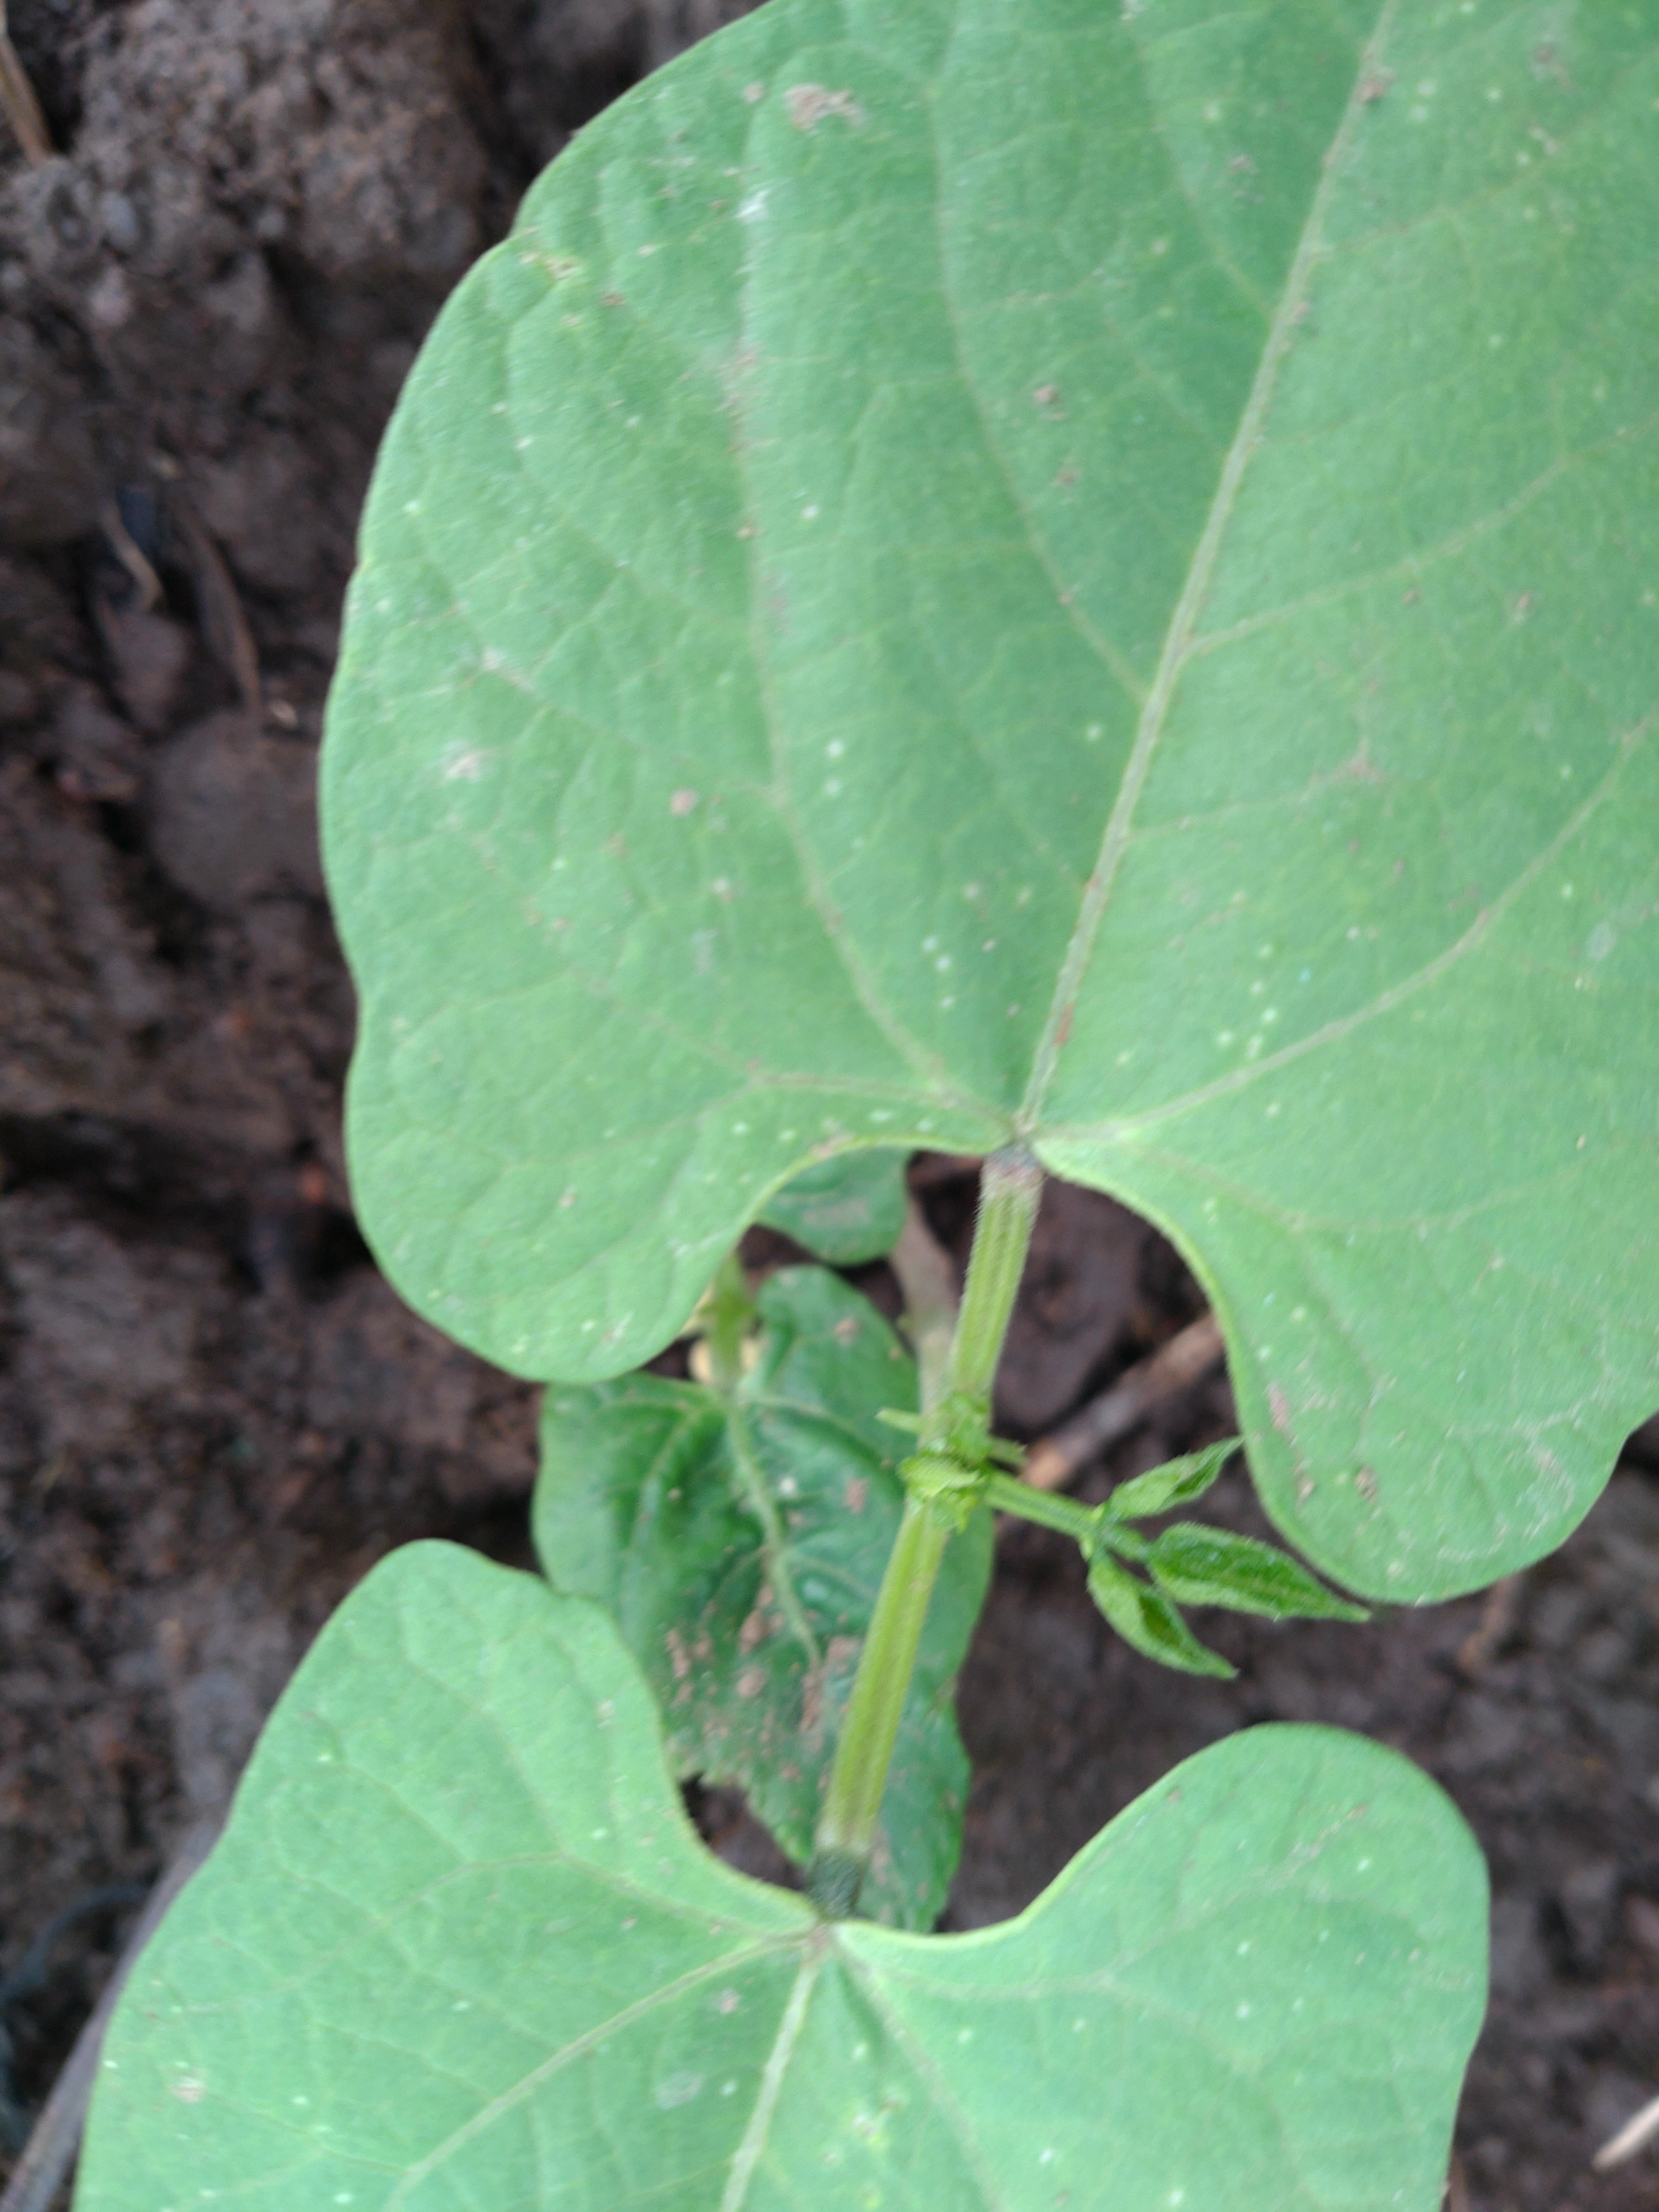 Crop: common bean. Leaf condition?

healthy
